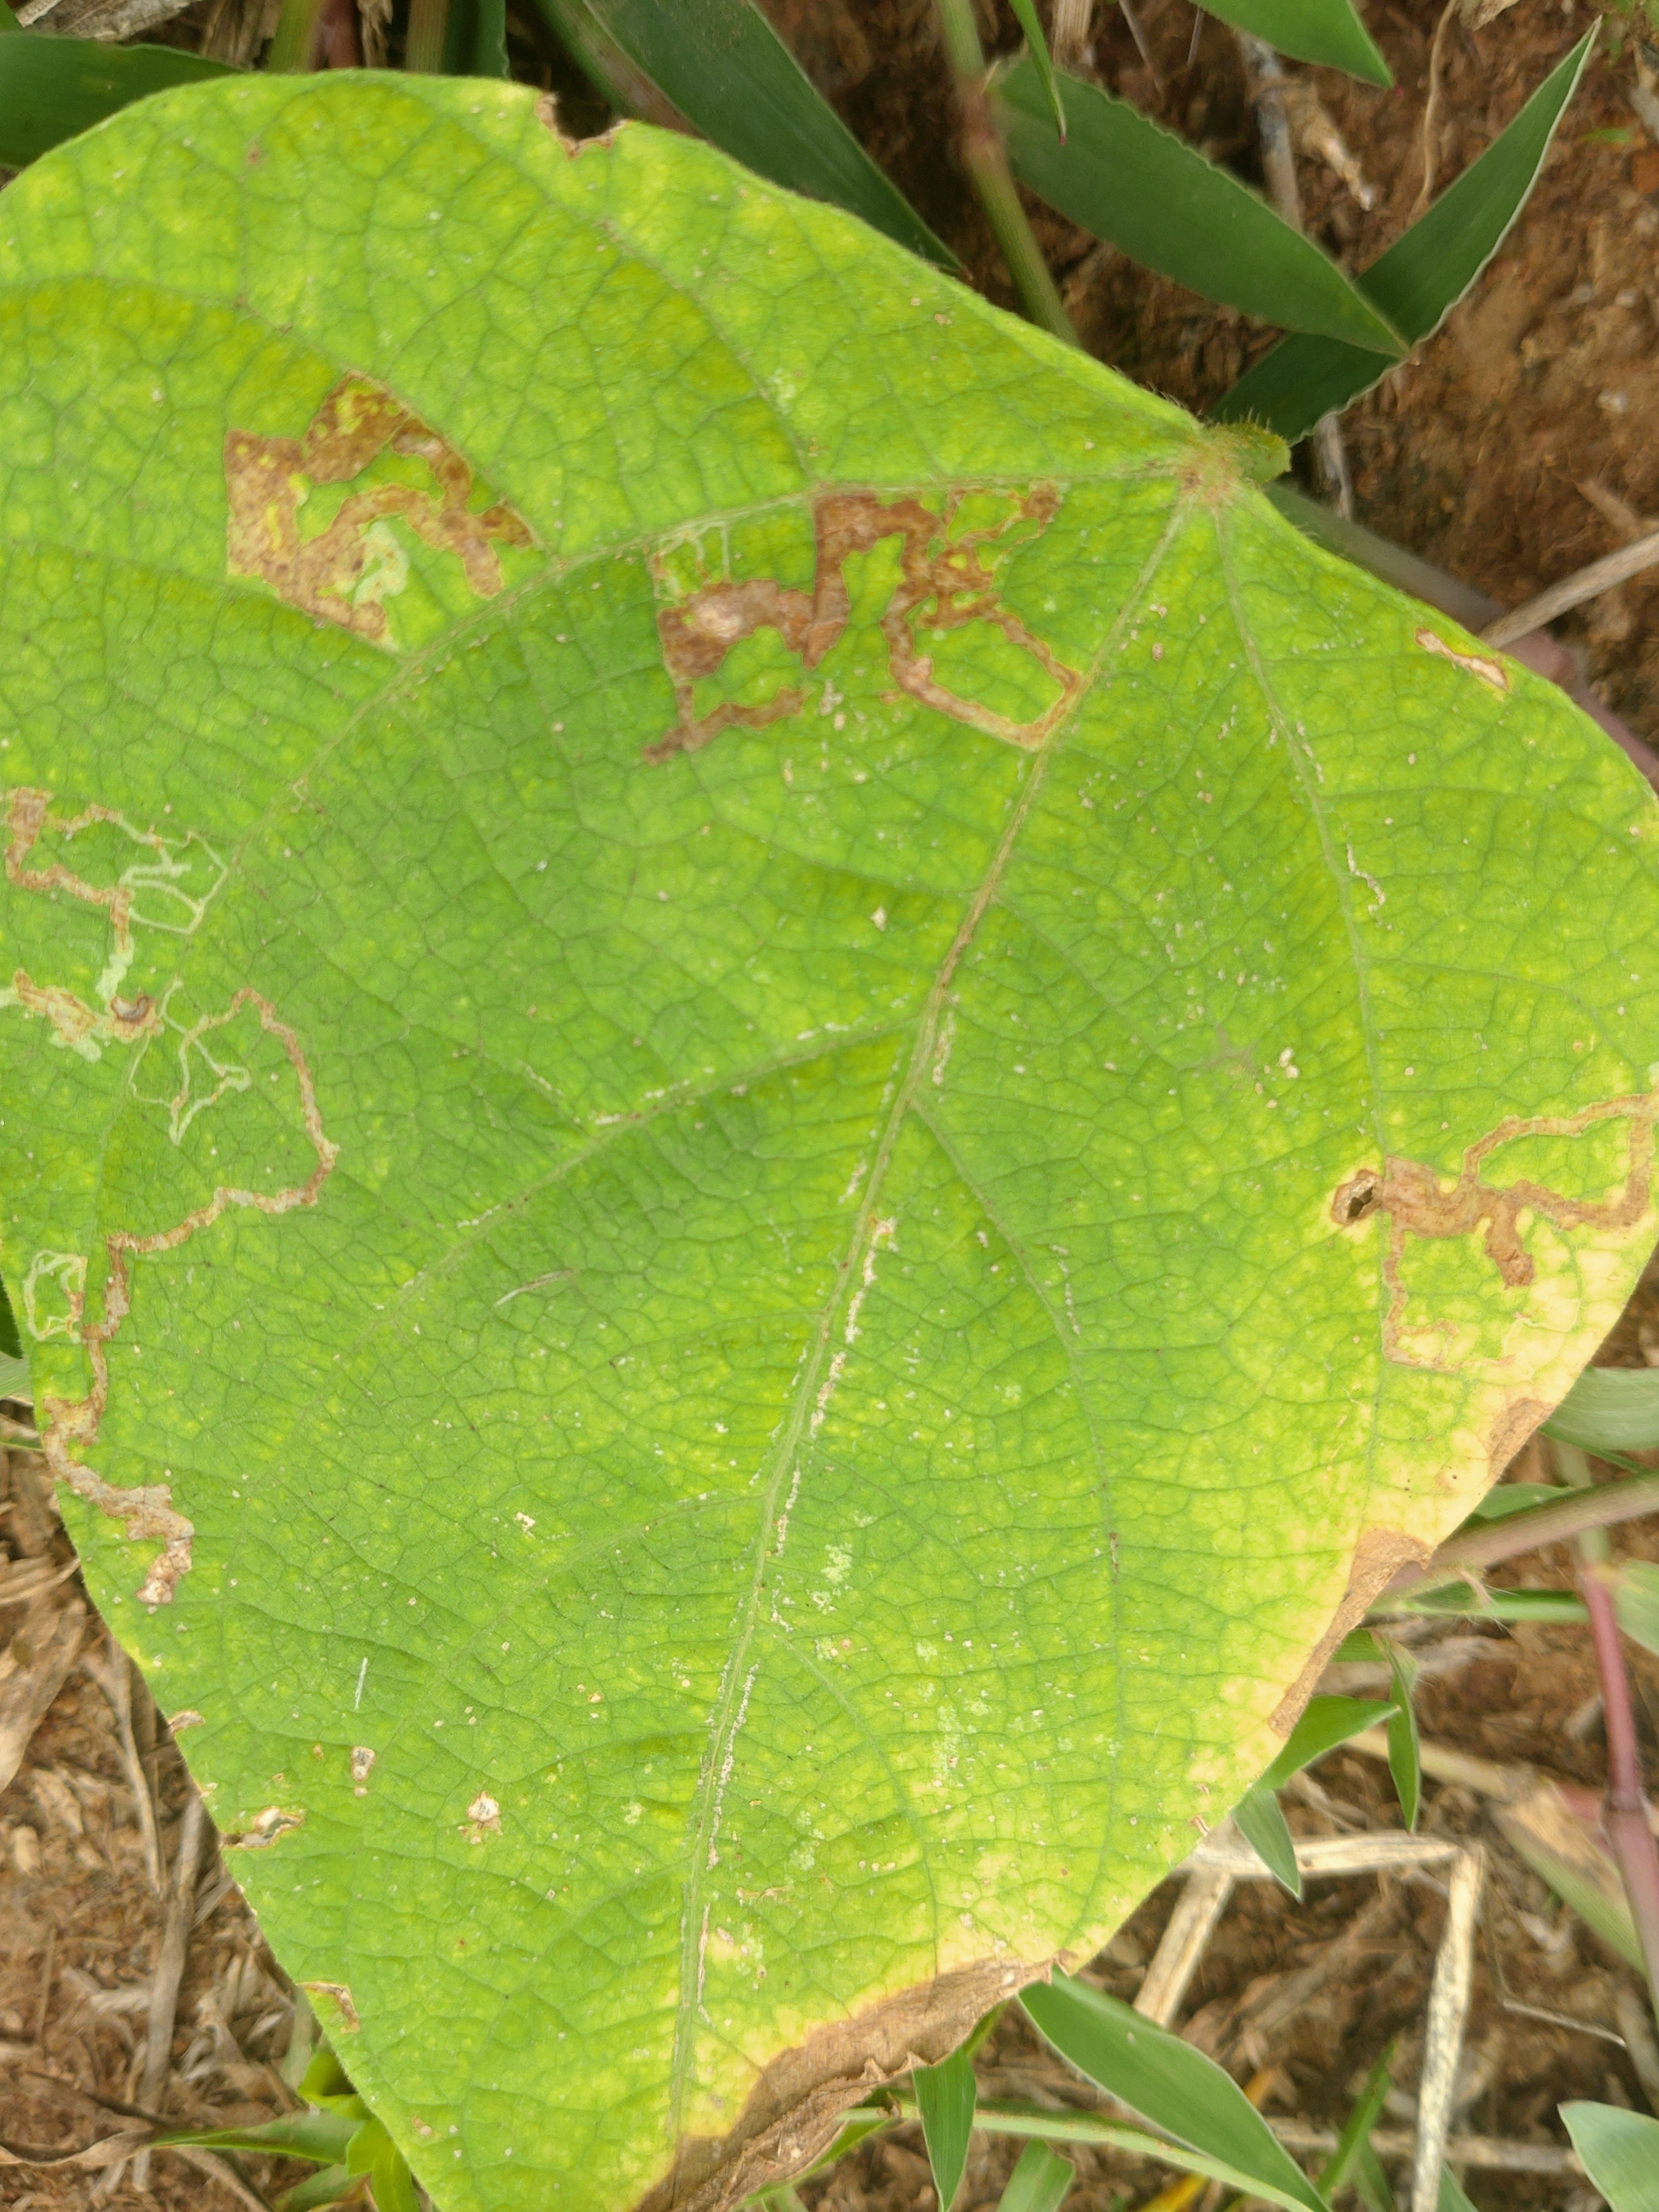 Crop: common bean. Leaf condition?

rust
